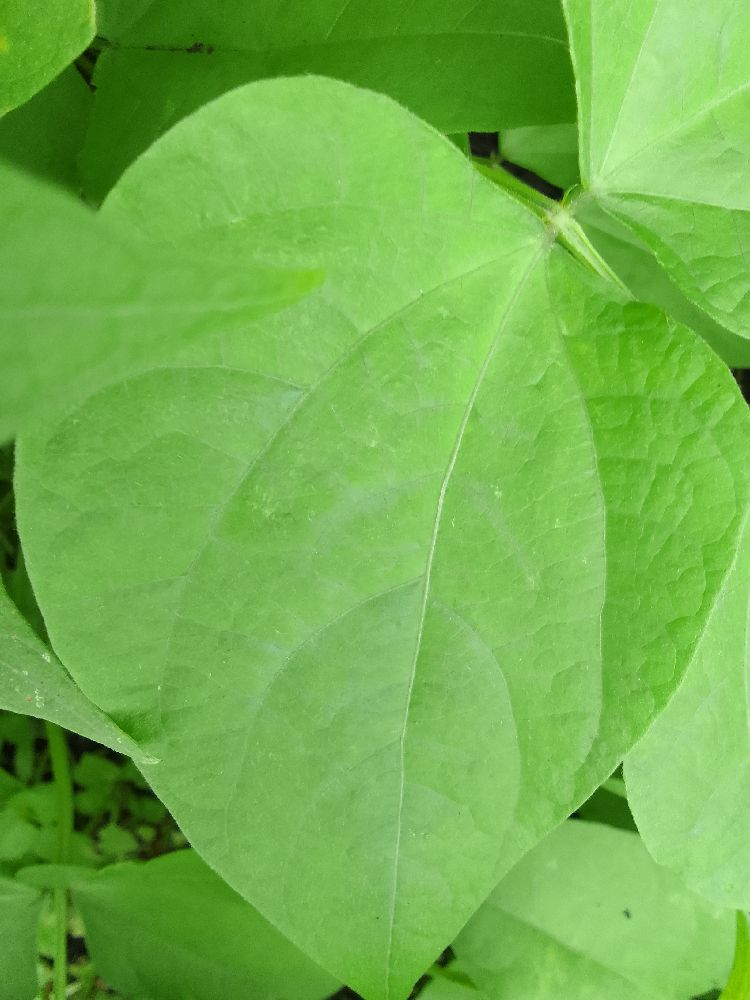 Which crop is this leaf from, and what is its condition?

common bean, healthy
